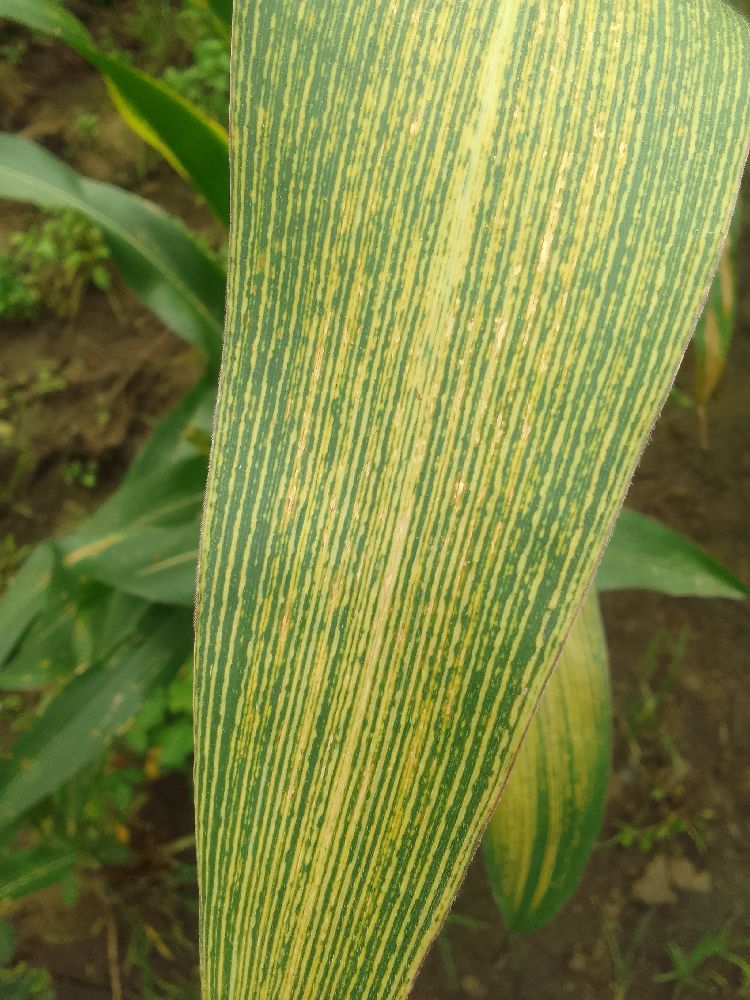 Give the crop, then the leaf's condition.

maize, maize streak virus
